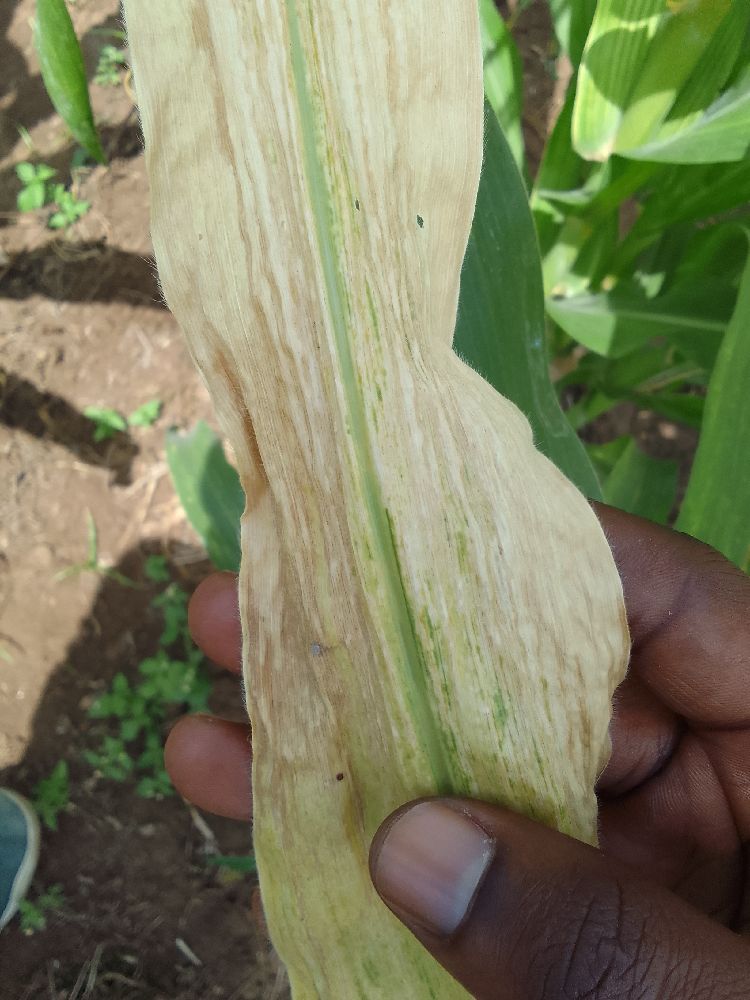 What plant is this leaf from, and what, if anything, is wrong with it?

maize, maize lethal necrosis
